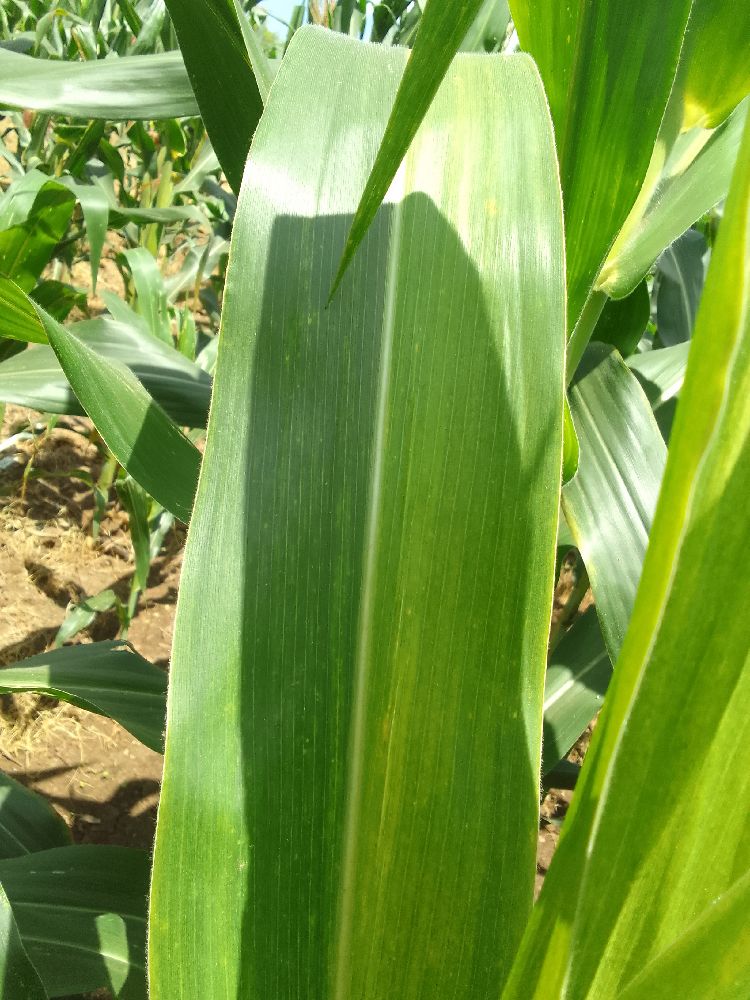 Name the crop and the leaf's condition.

maize, maize lethal necrosis
